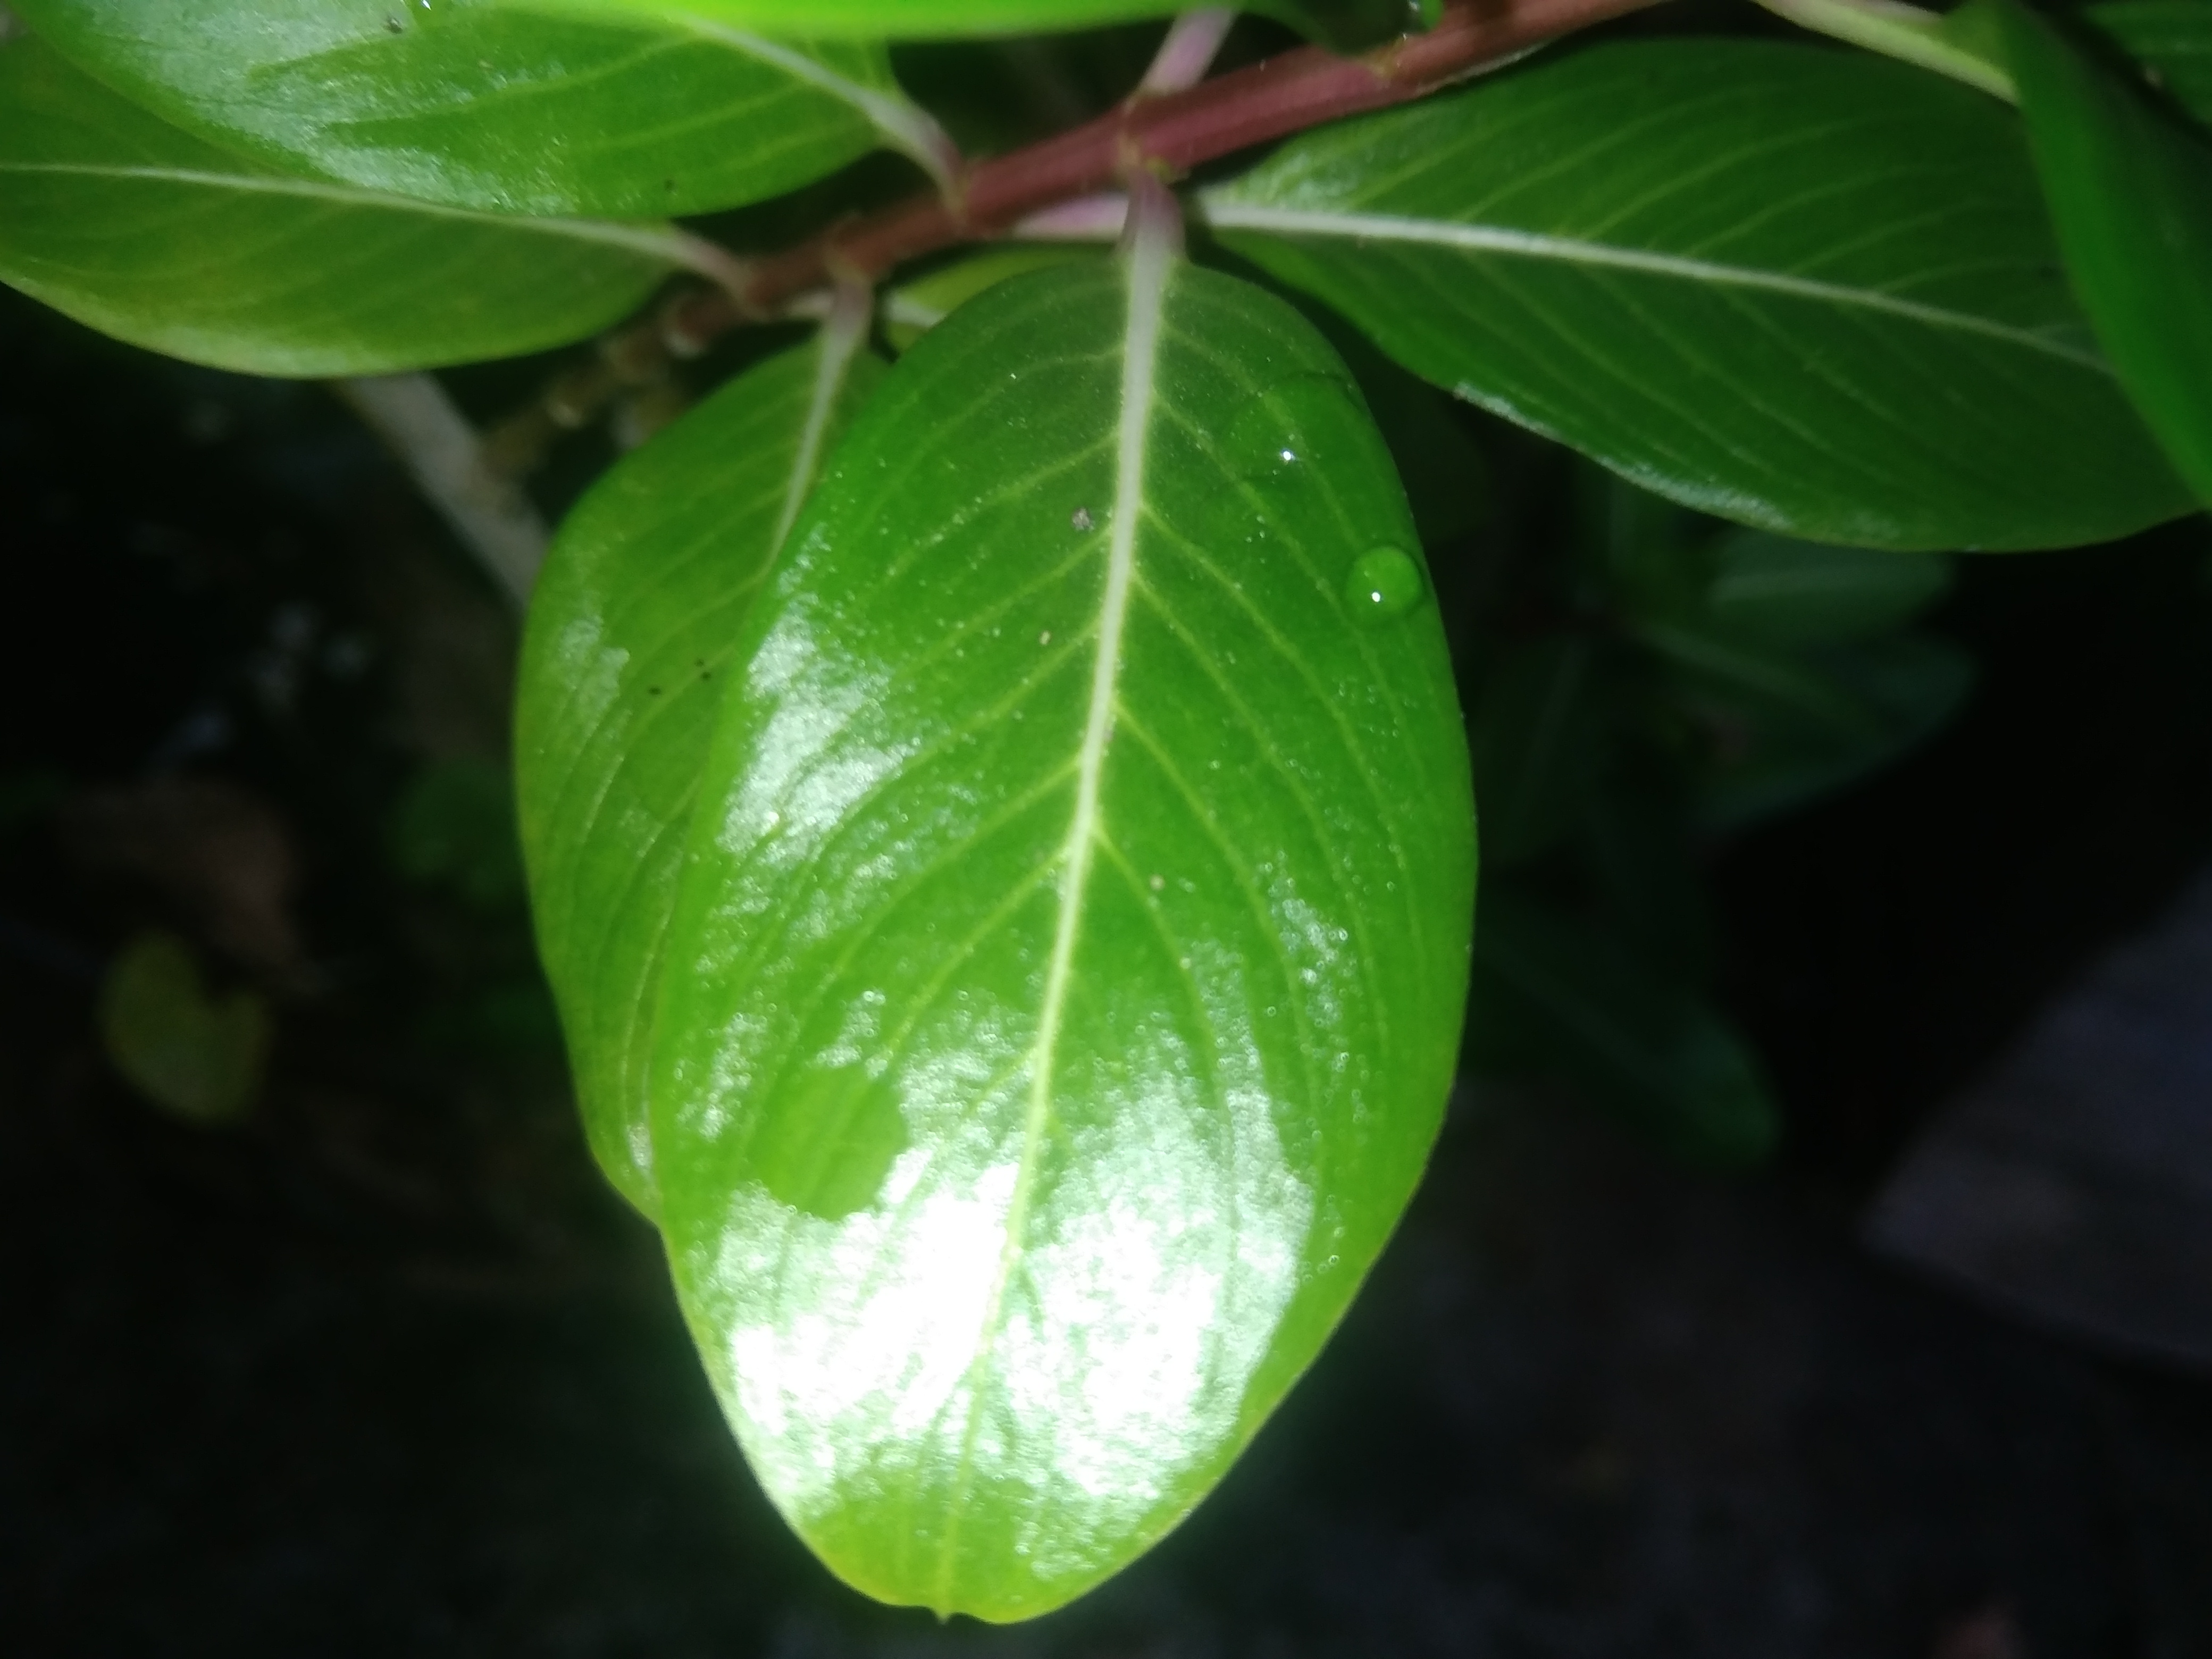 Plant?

rose periwinkle
